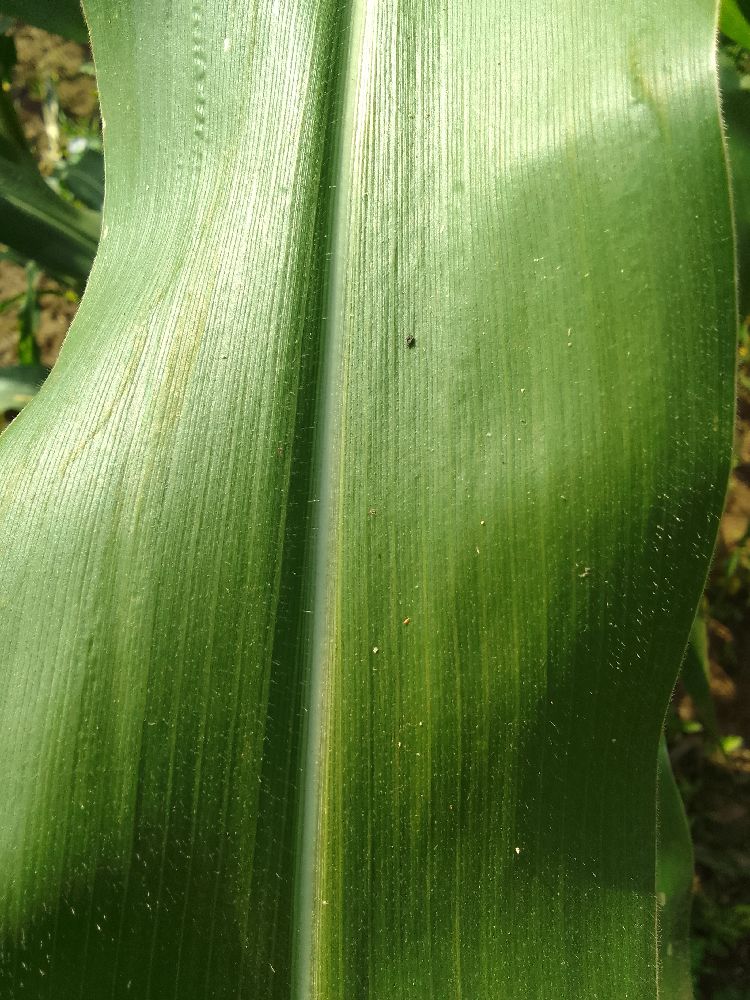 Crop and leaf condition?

maize, healthy
